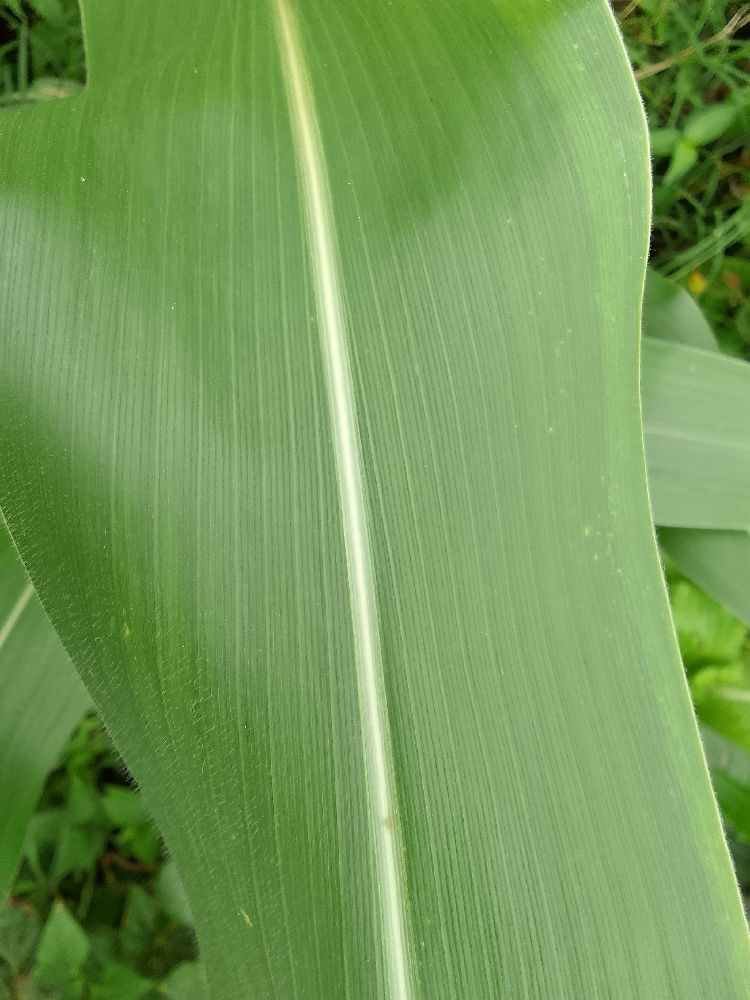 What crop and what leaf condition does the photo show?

maize, healthy
